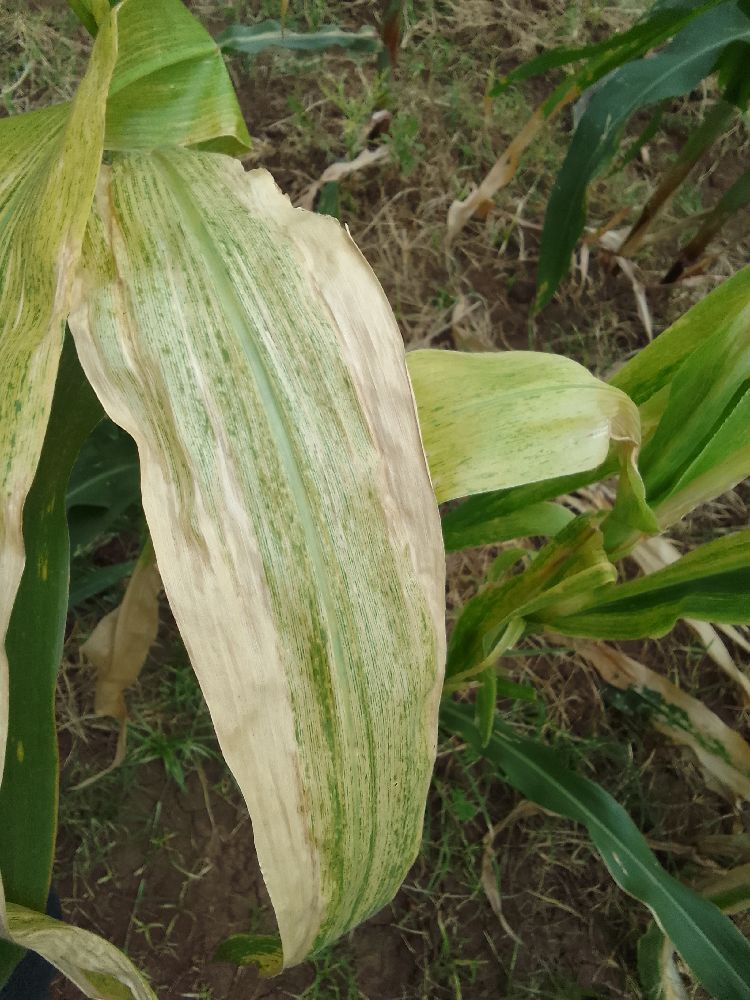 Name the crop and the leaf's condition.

maize, maize lethal necrosis
